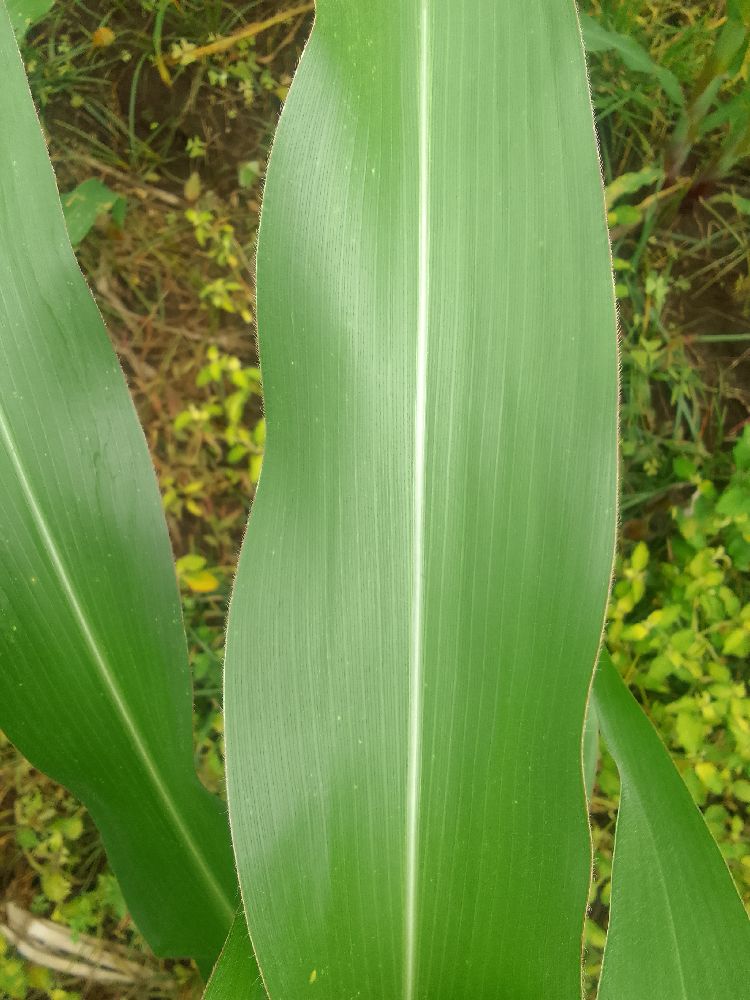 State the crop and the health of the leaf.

maize, healthy
